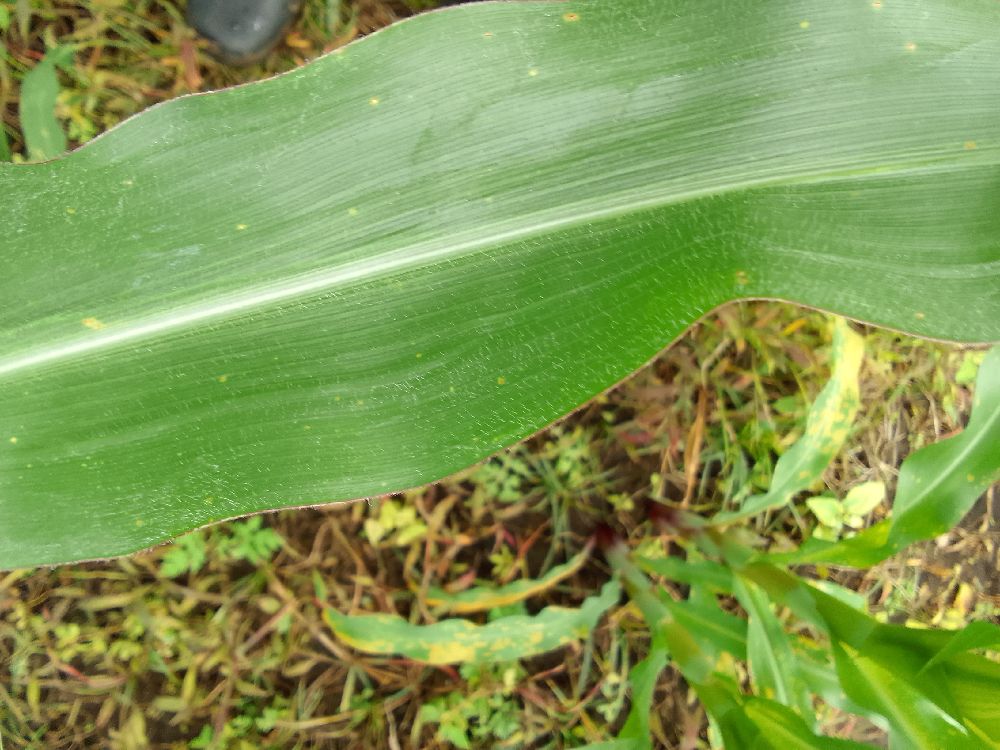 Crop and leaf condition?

maize, healthy
